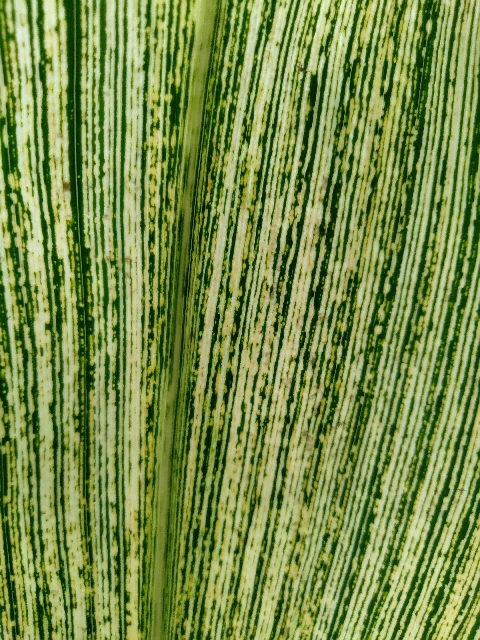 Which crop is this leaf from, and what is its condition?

maize, maize streak virus
